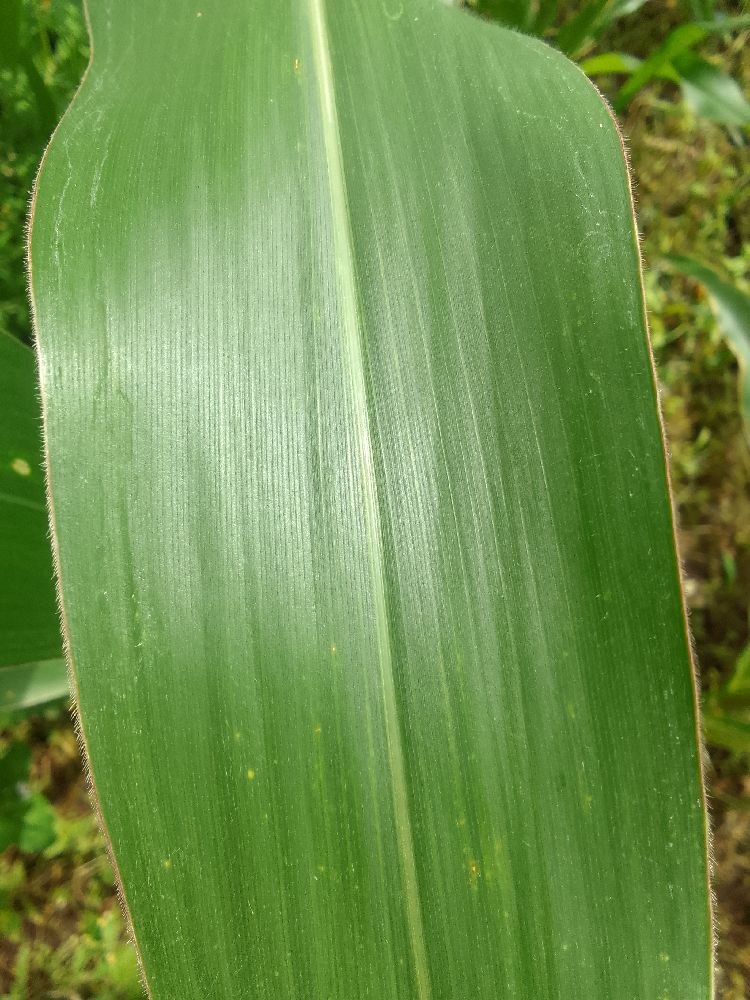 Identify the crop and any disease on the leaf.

maize, healthy
